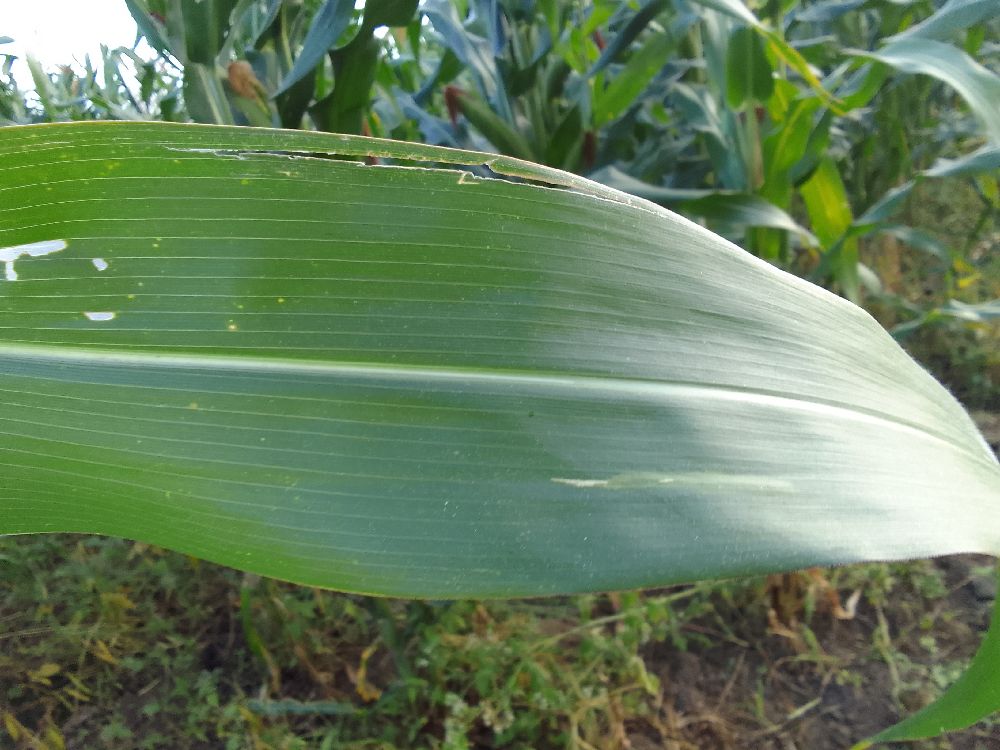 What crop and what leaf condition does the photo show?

maize, healthy
